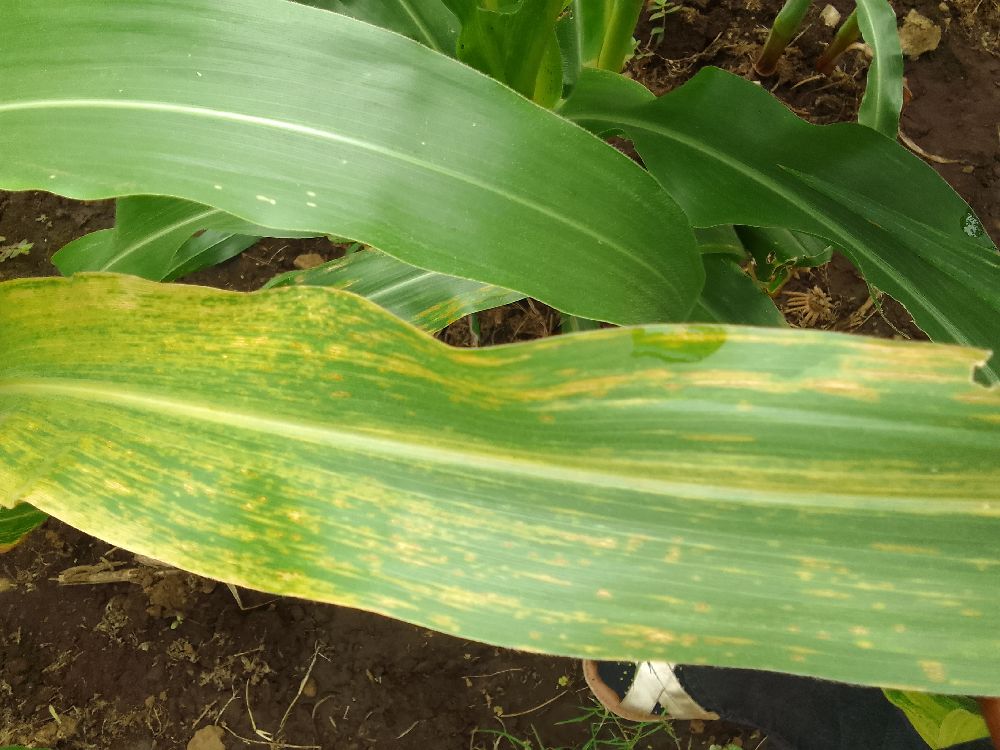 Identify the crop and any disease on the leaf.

maize, maize lethal necrosis
